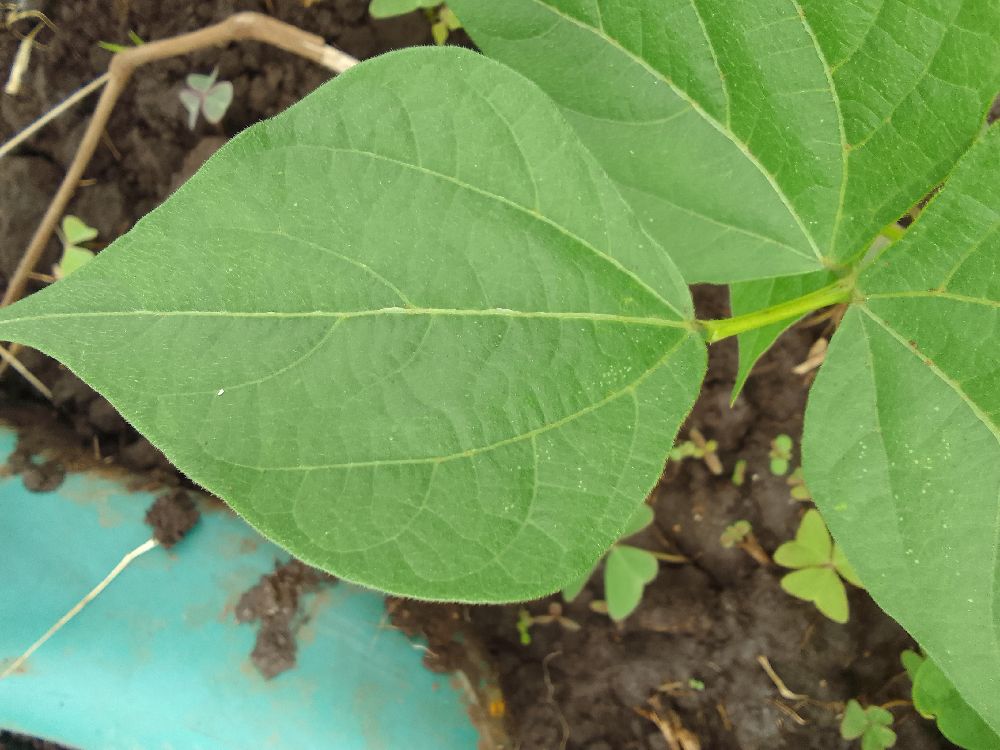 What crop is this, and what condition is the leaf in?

common bean, healthy
